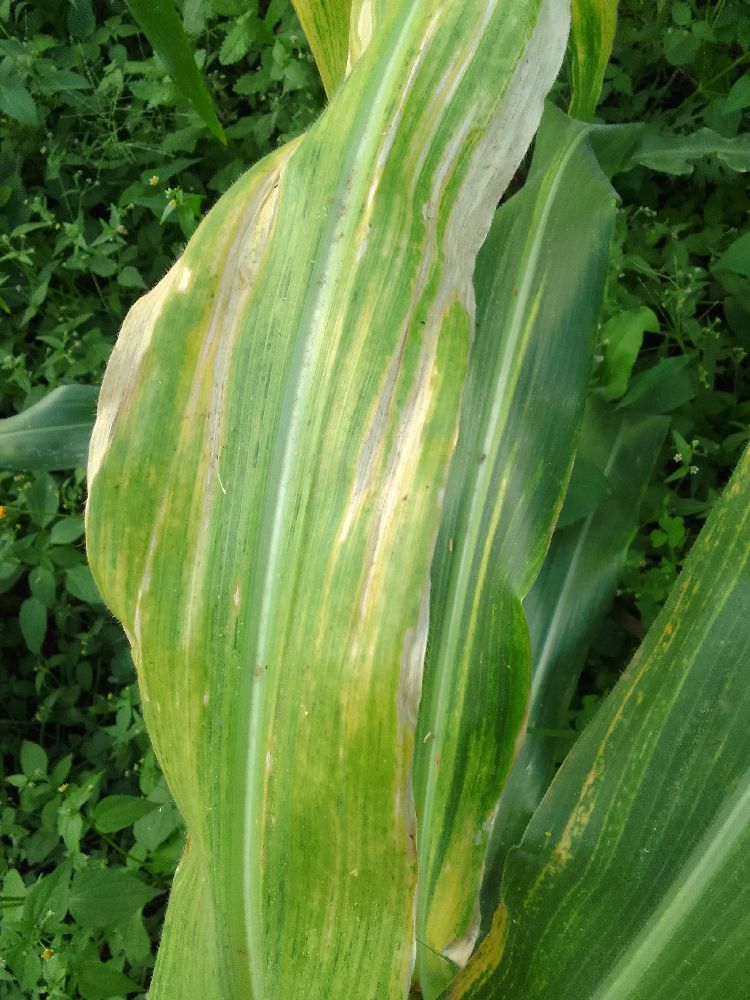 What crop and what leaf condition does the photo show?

maize, maize lethal necrosis
